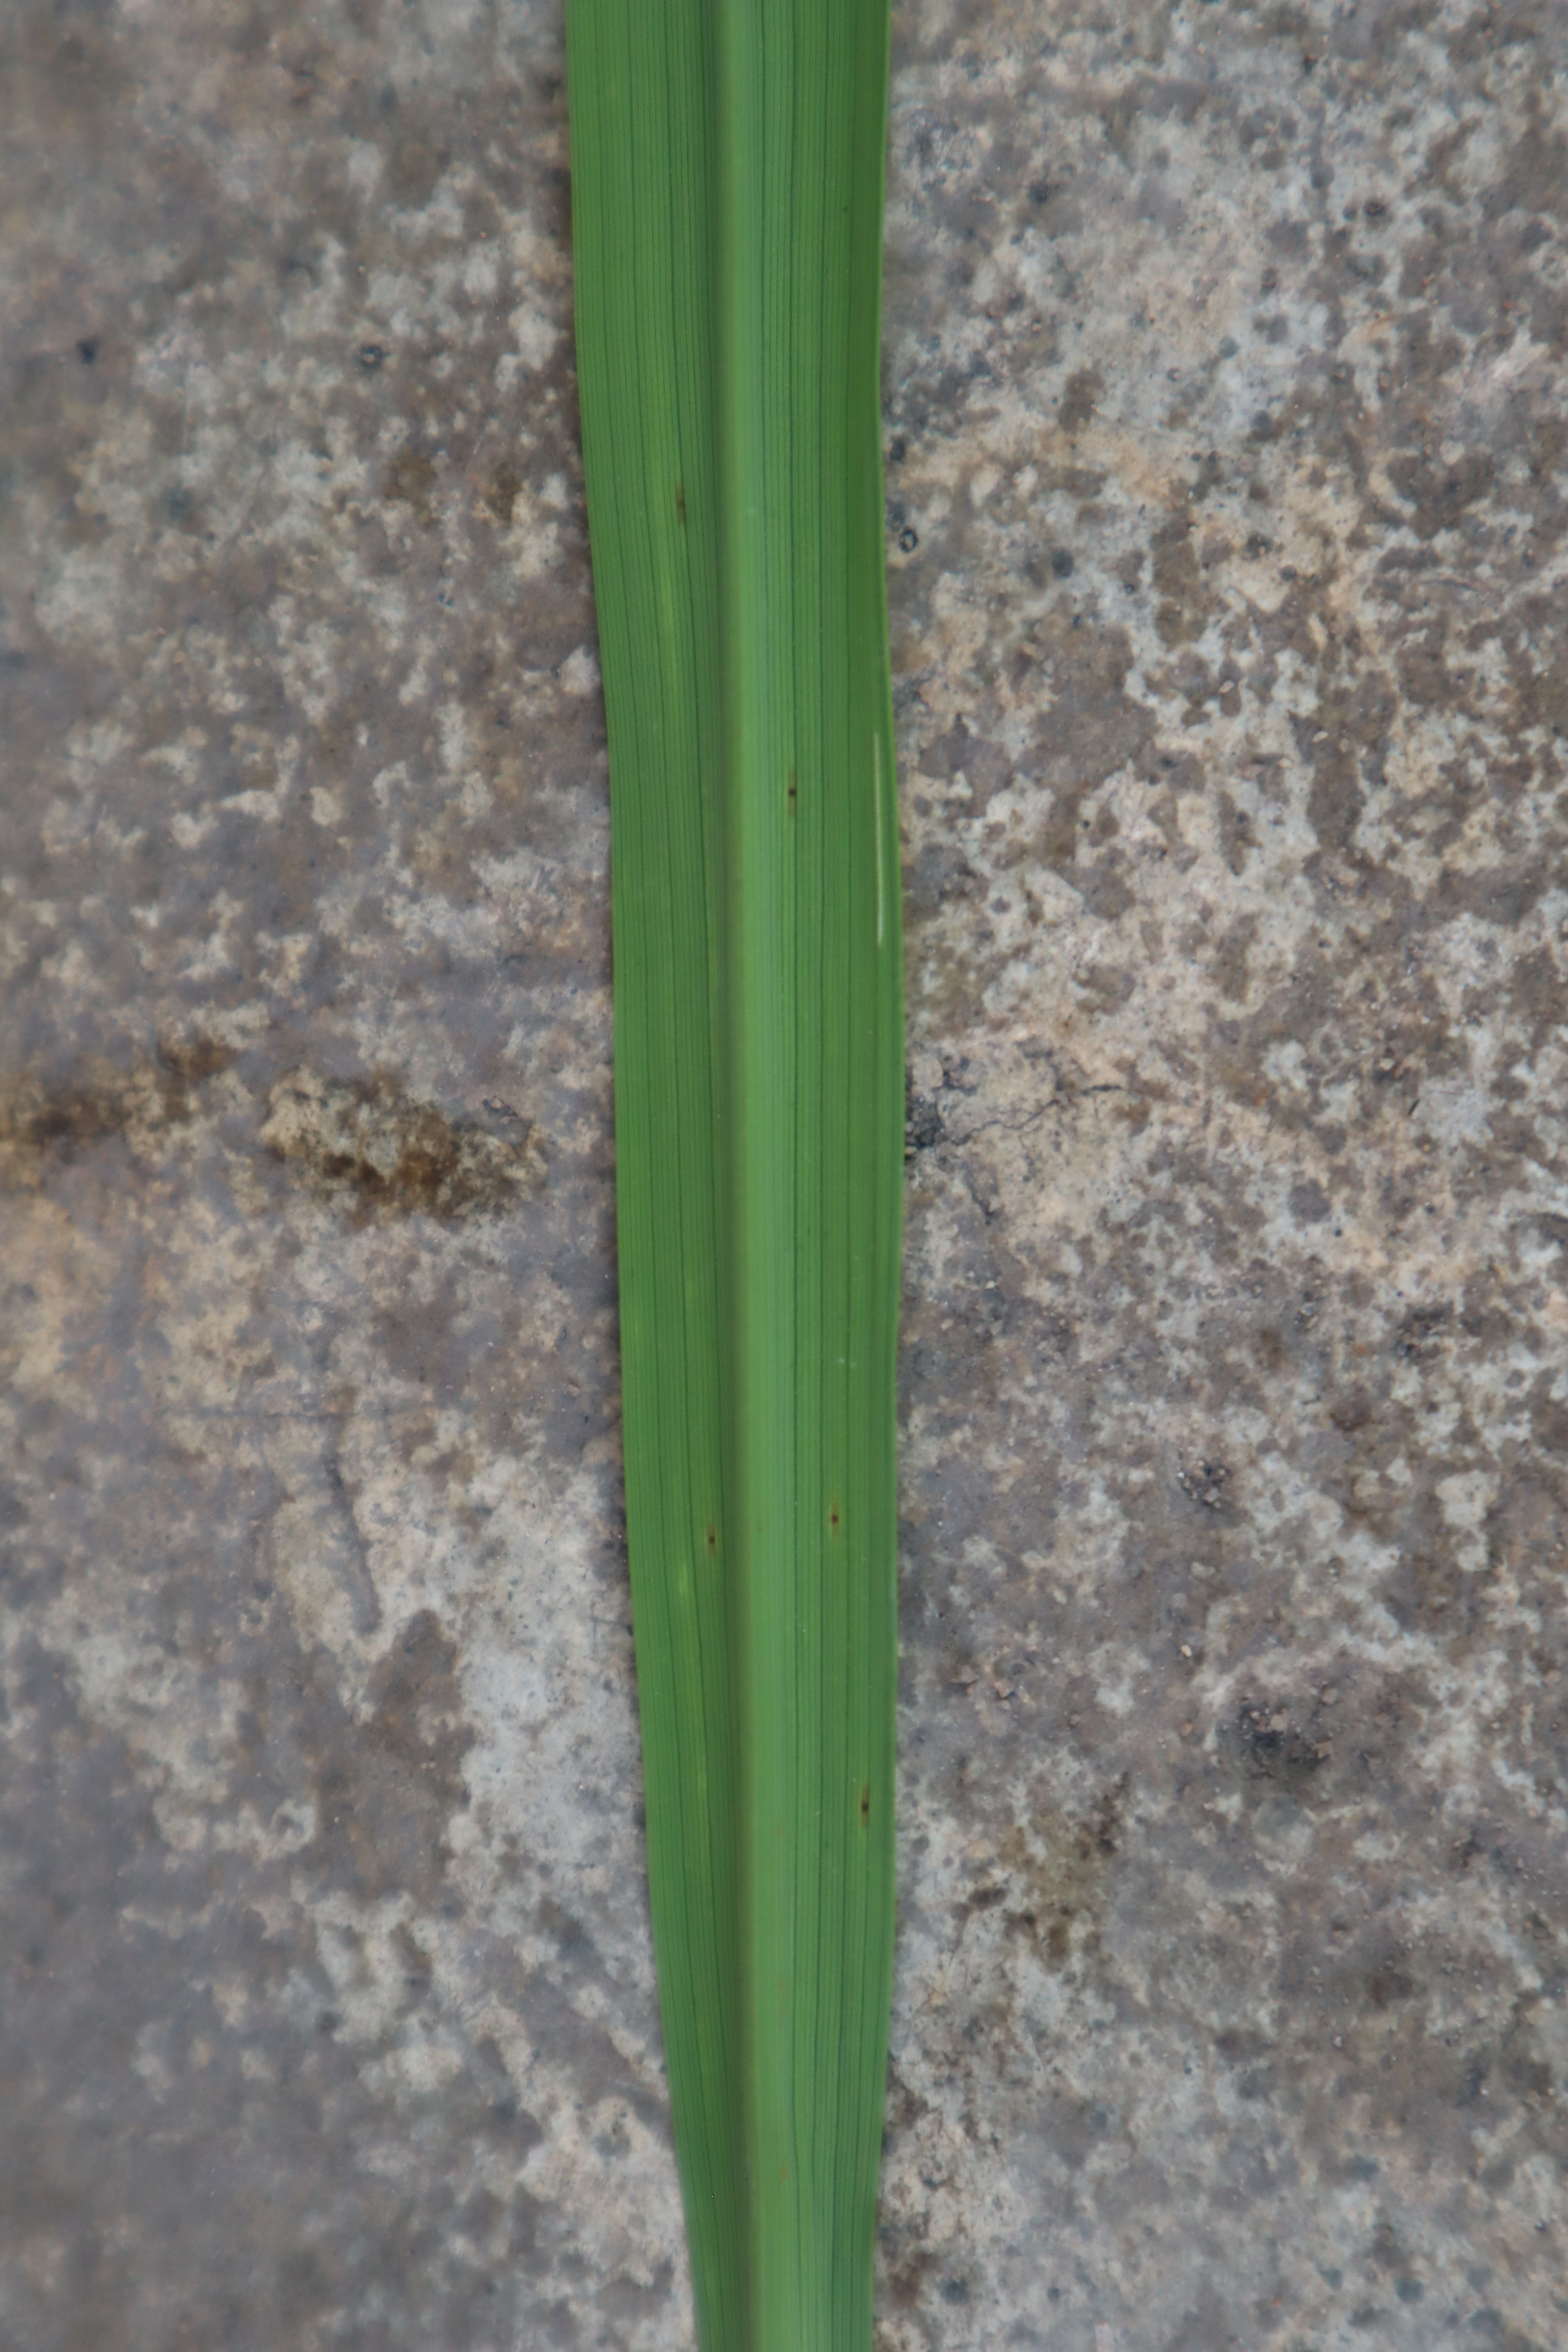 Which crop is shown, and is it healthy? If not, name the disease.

rice, healthy leaves
